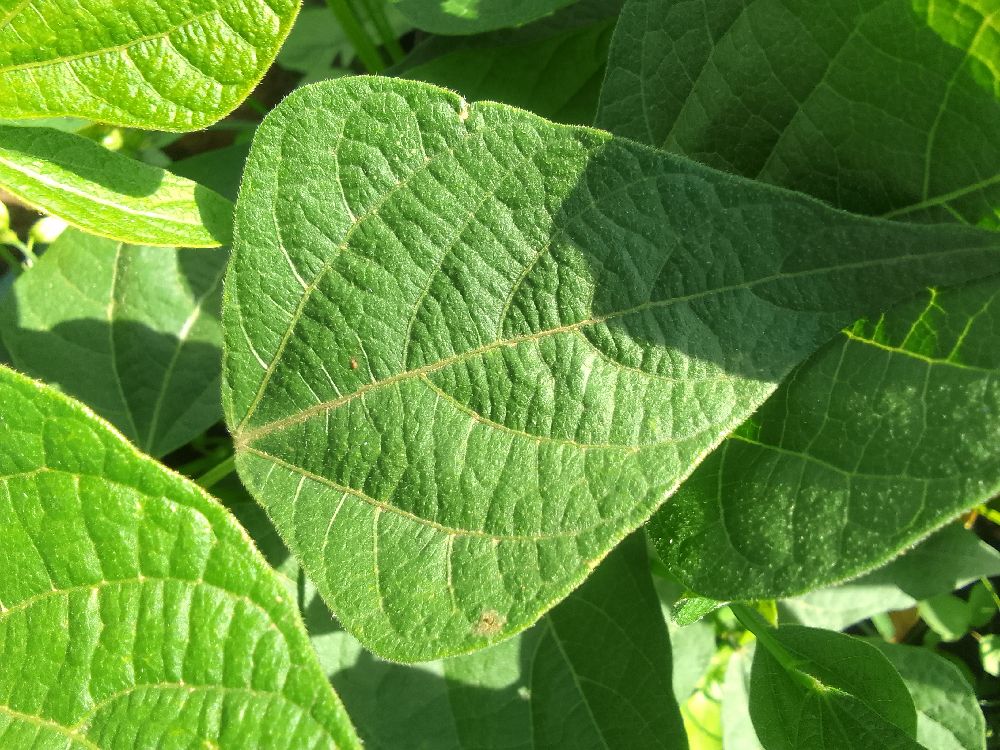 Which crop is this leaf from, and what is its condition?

common bean, healthy
